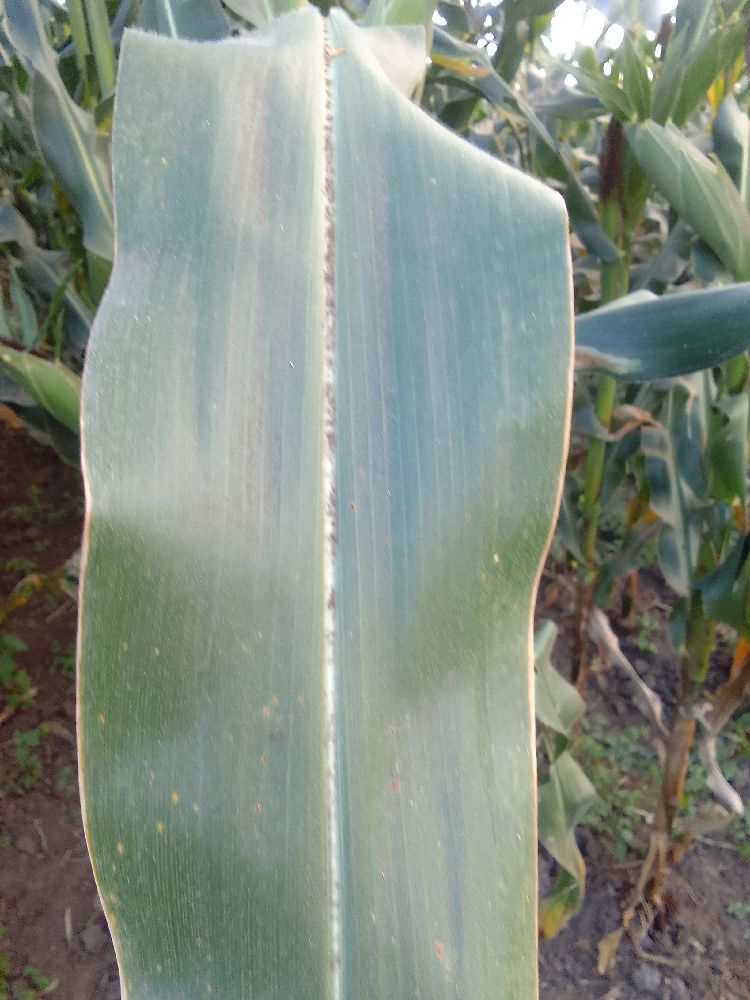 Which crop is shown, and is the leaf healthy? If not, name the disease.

maize, healthy
